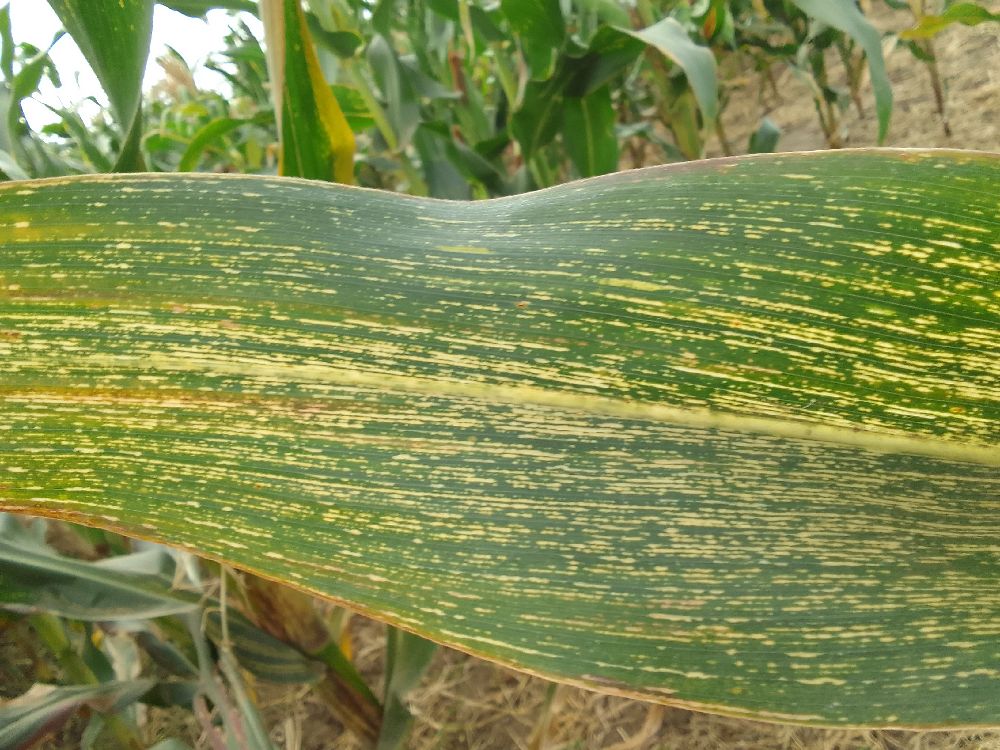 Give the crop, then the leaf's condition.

maize, maize streak virus
